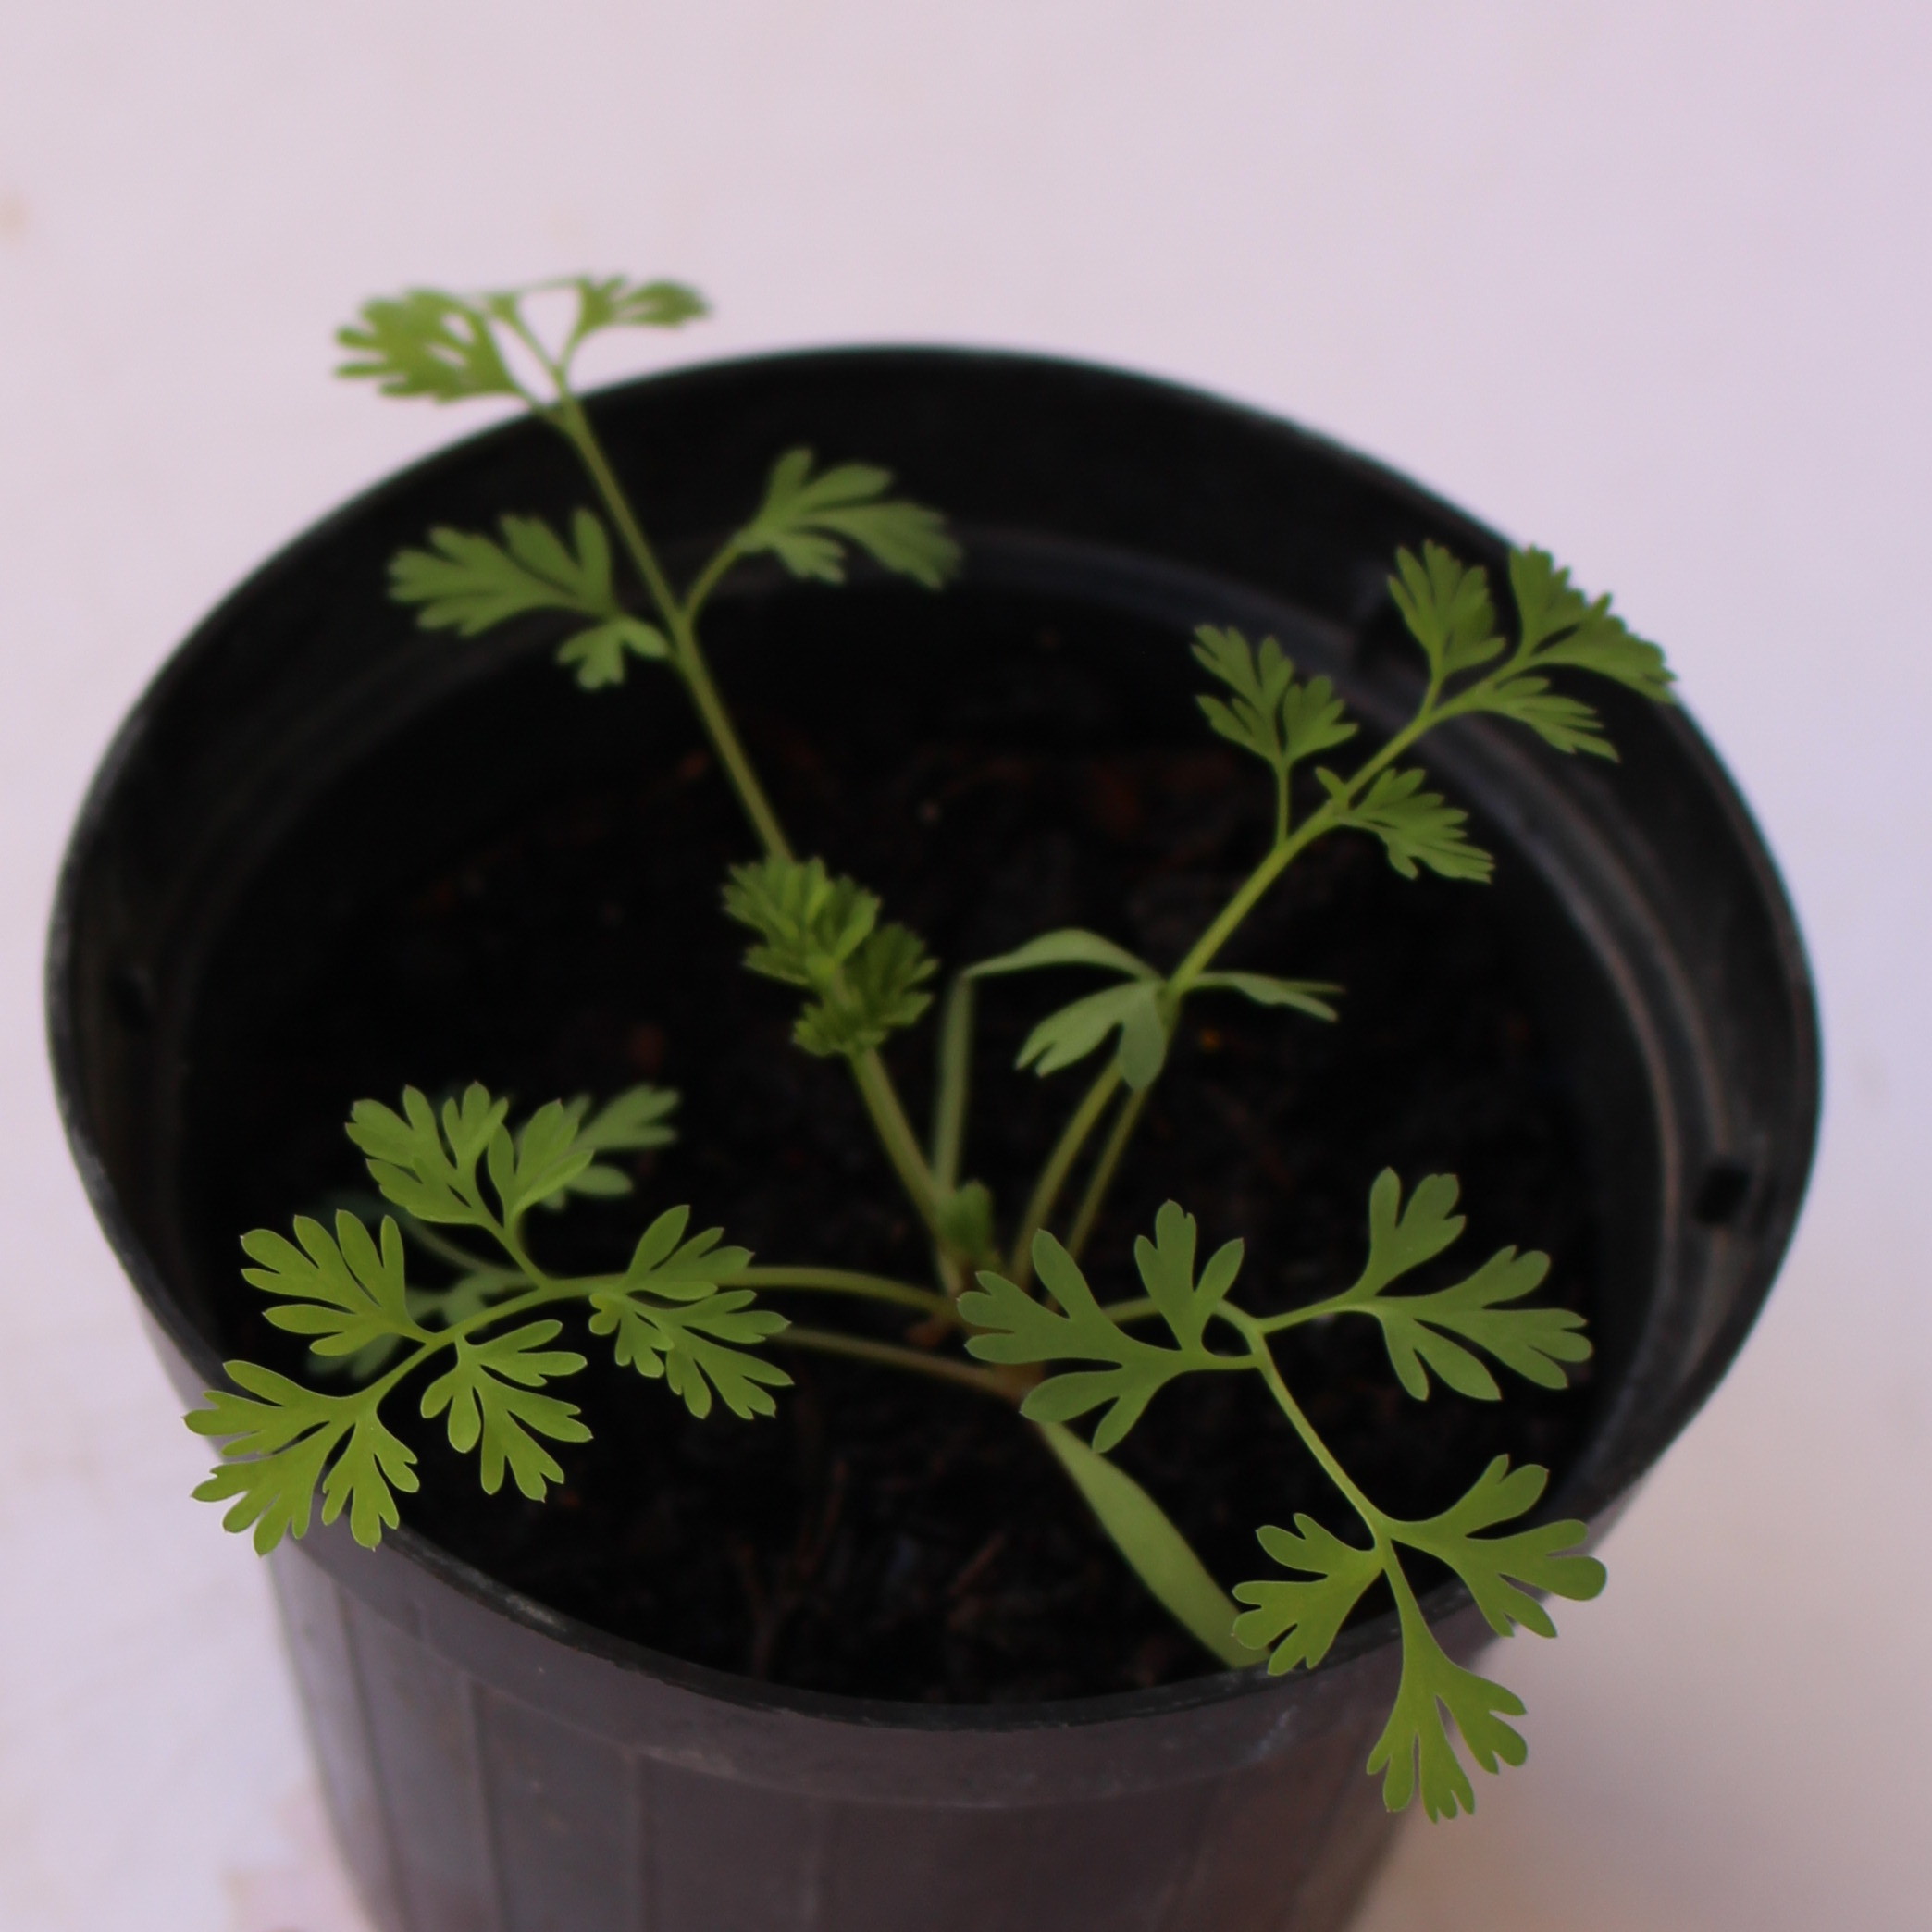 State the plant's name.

Fumaria officinalis
